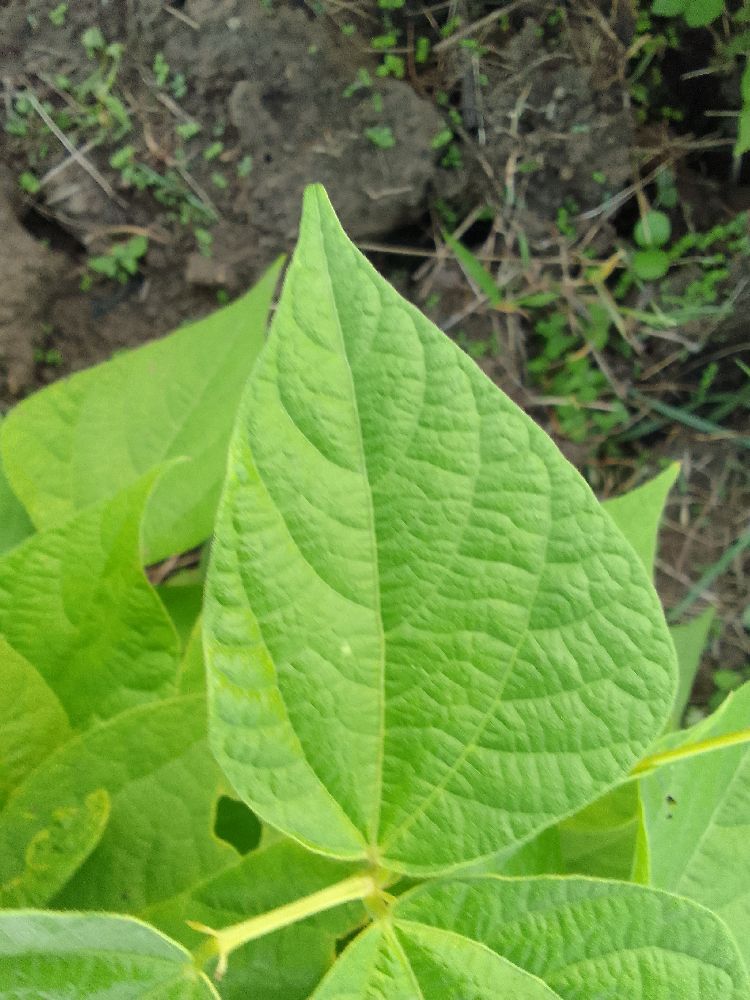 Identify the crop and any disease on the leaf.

common bean, healthy
